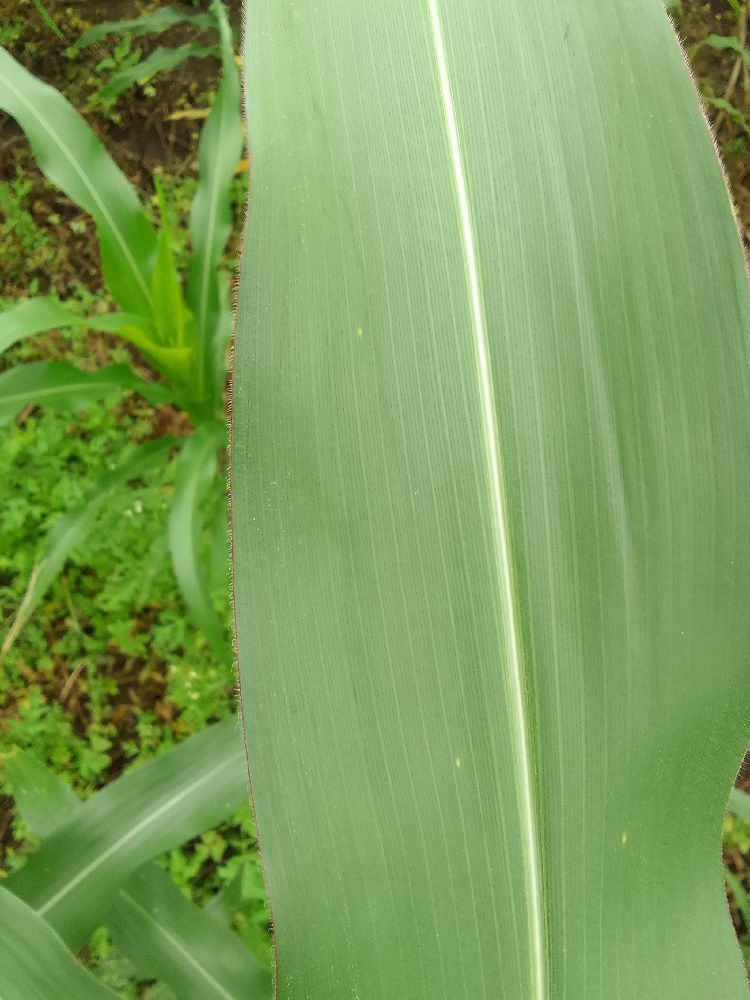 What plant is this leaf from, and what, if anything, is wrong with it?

maize, healthy
